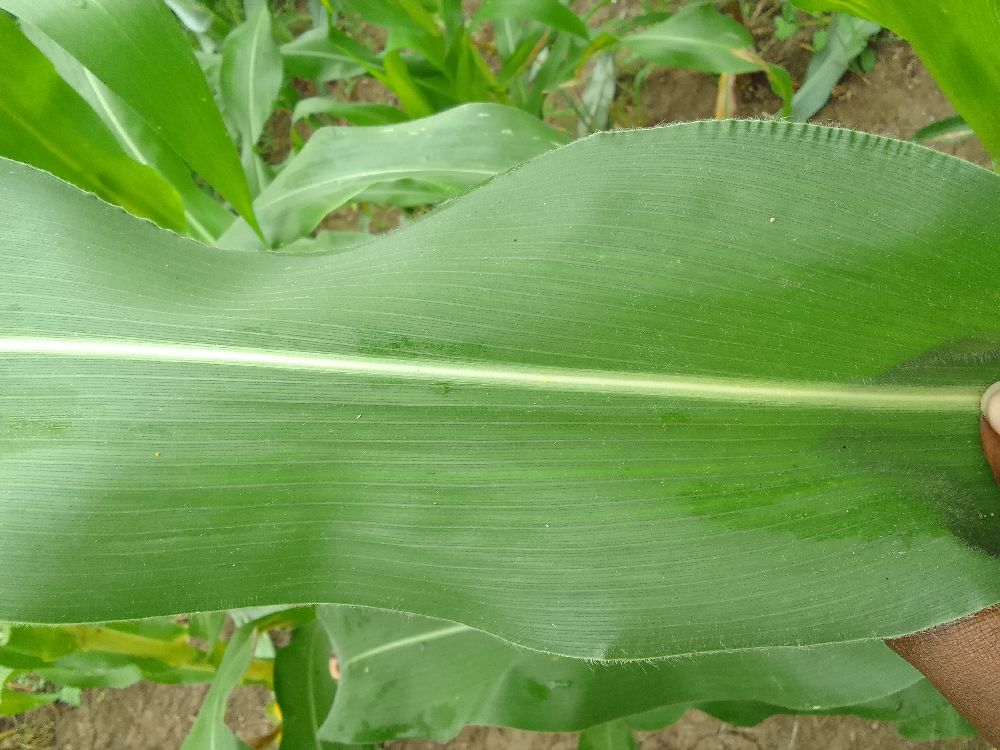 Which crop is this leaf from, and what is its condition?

maize, healthy
